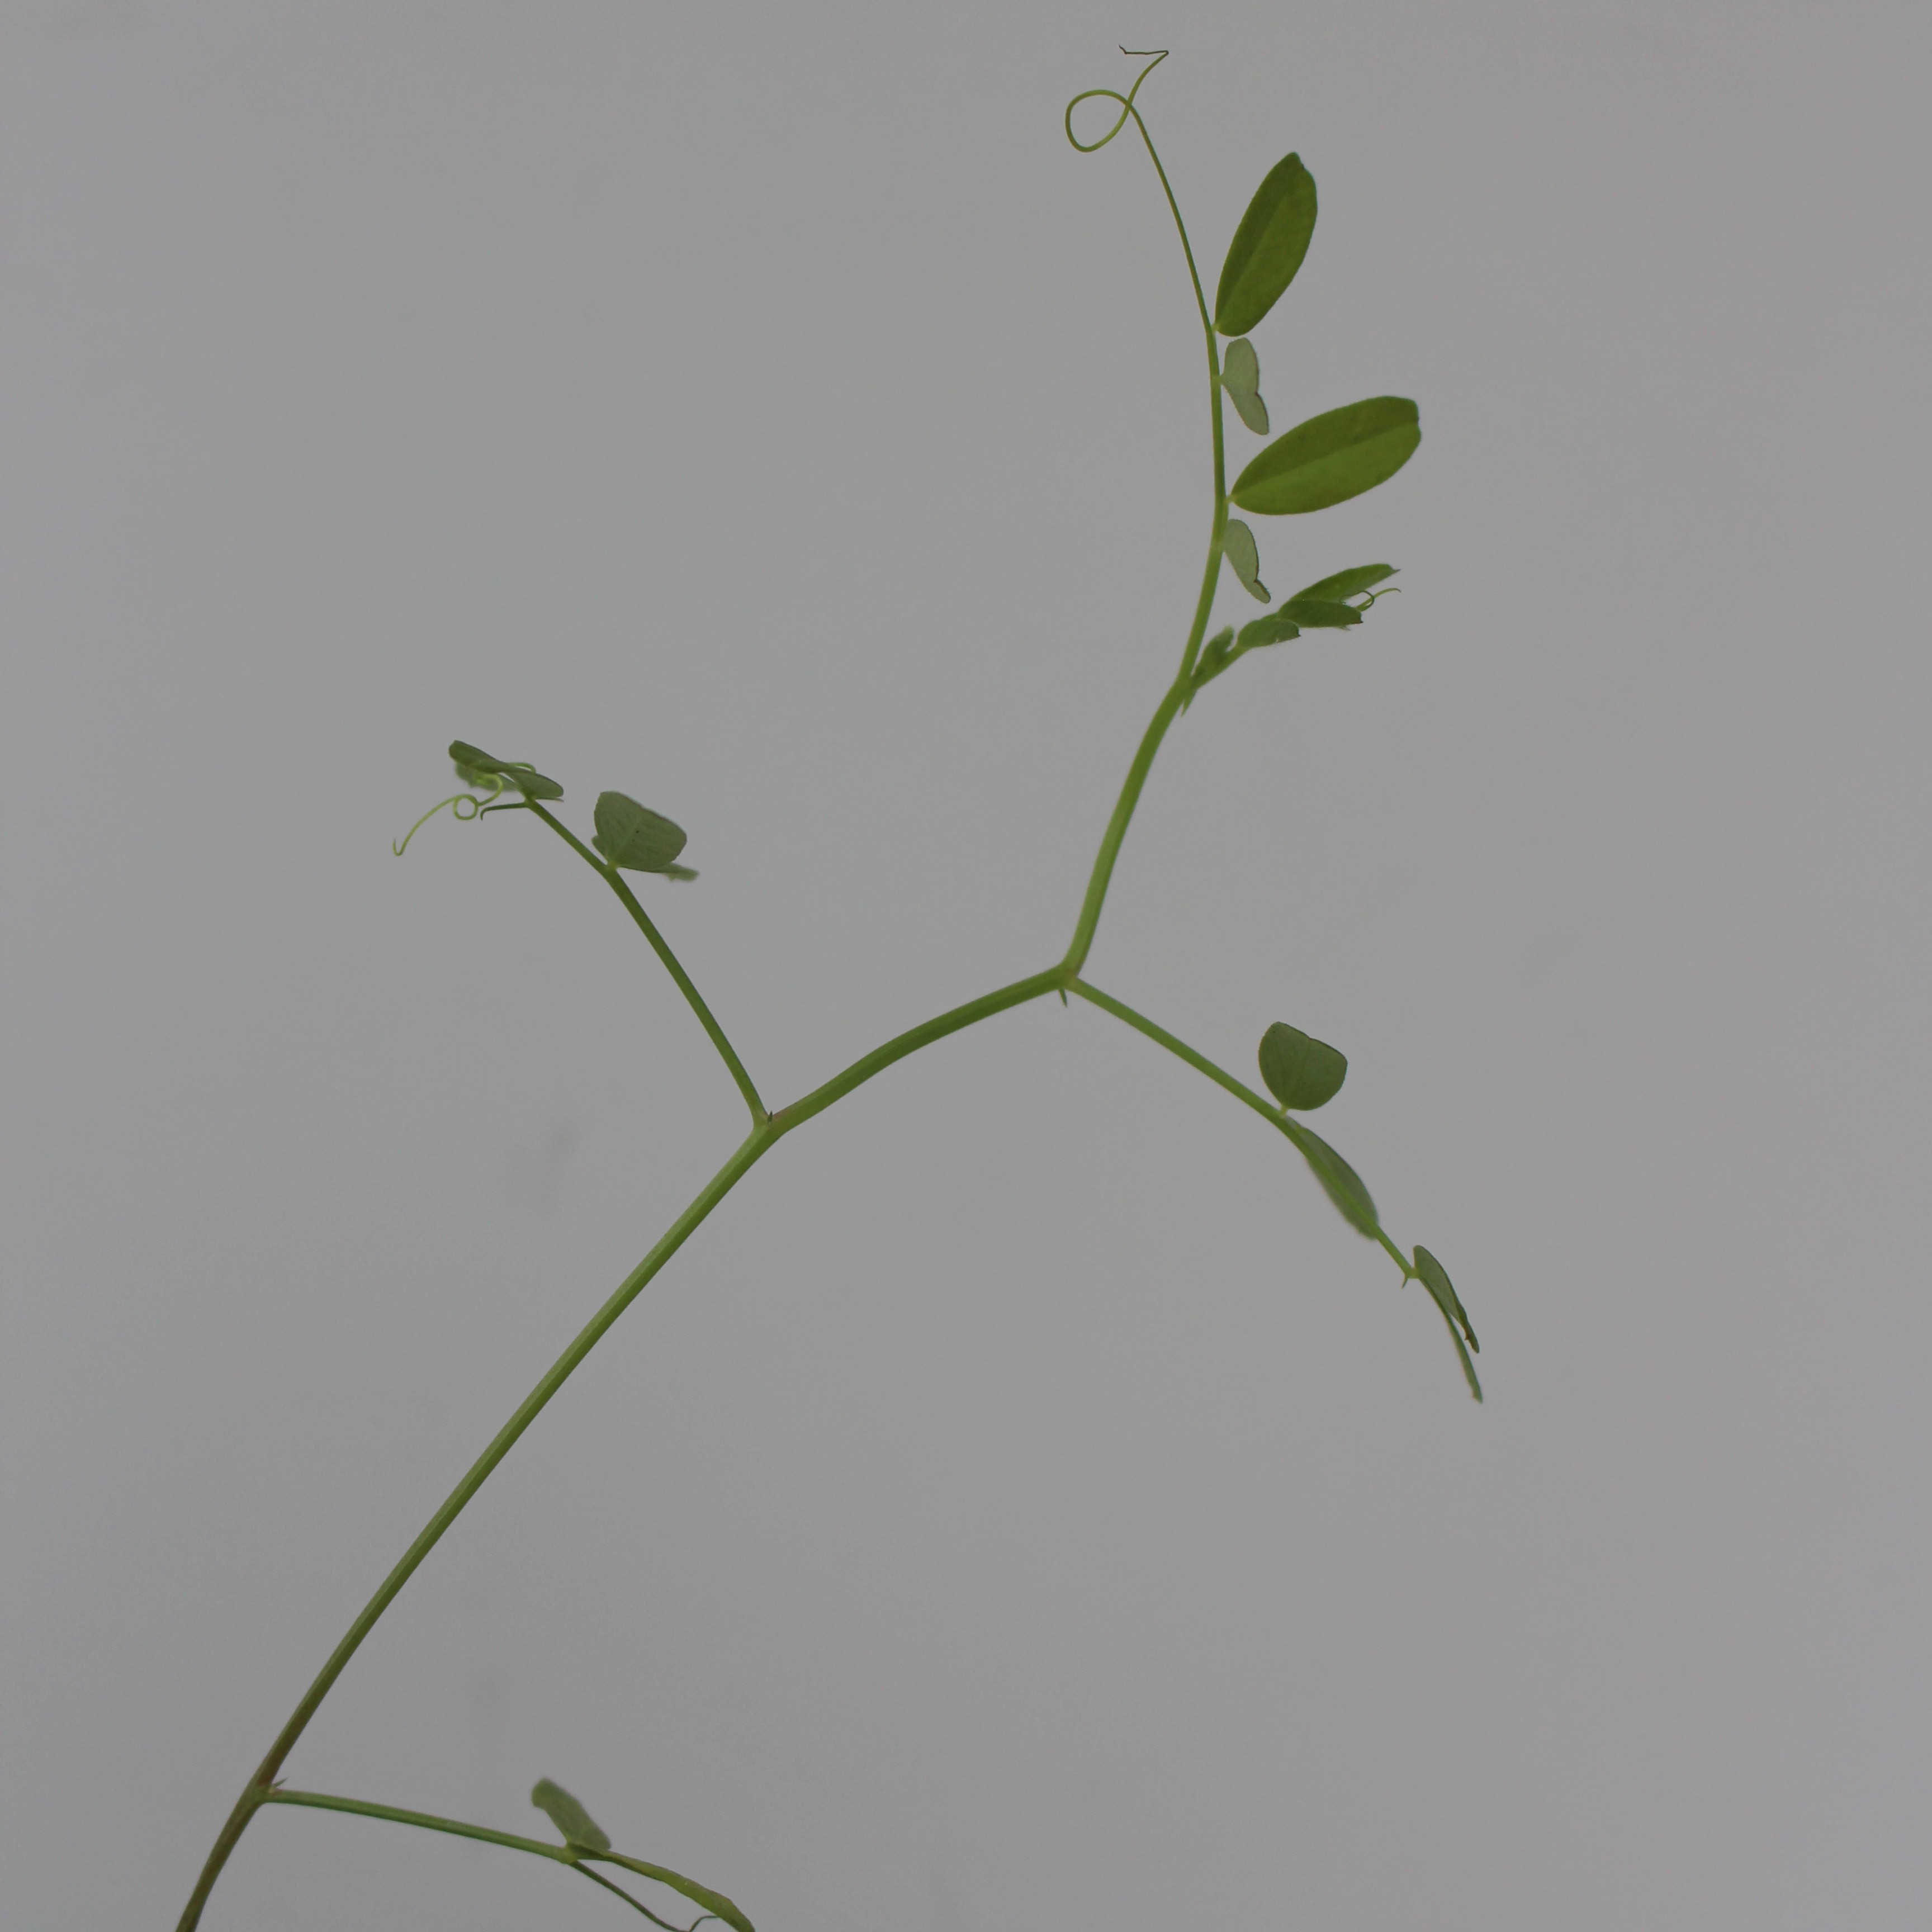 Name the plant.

Vicia sativa
